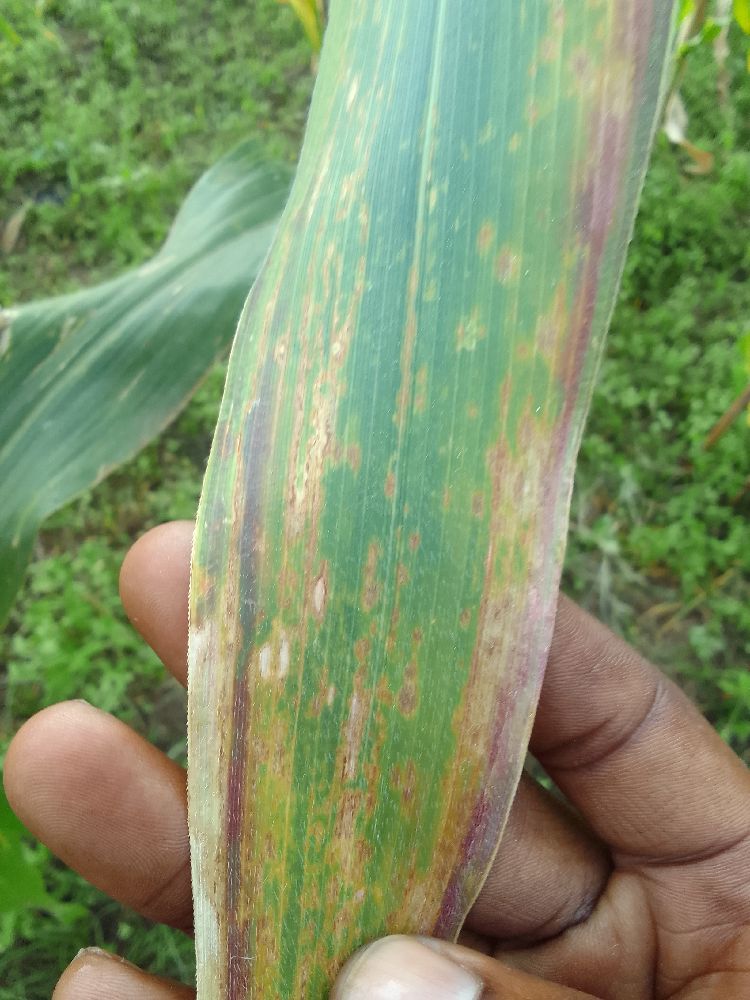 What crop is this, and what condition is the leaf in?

maize, maize lethal necrosis
